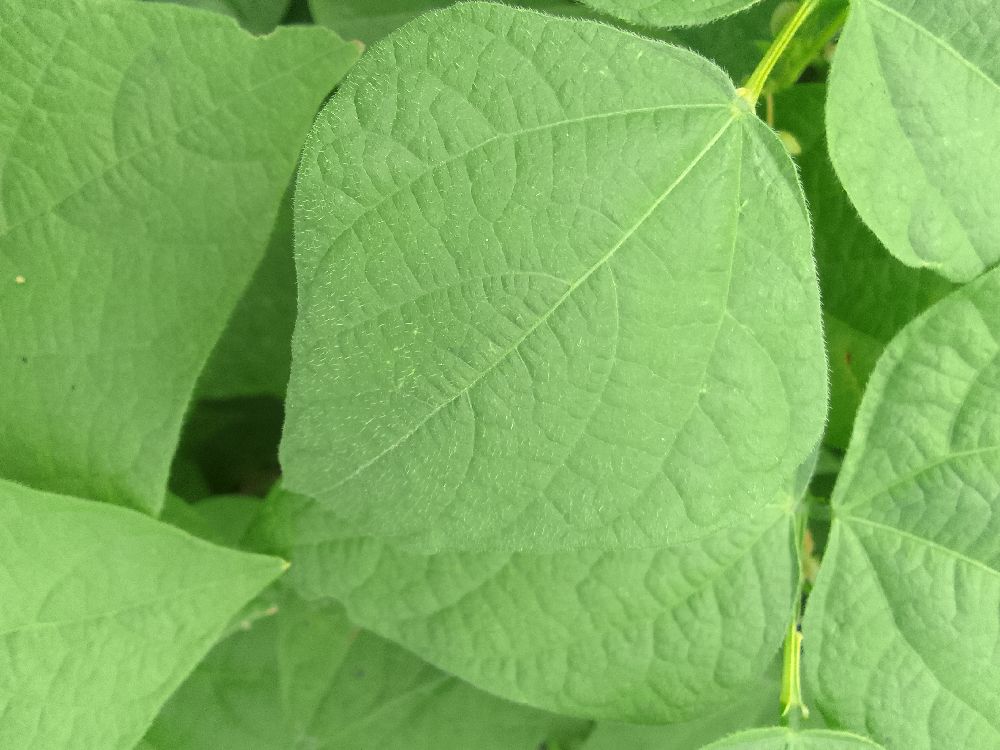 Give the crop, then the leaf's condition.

common bean, healthy
